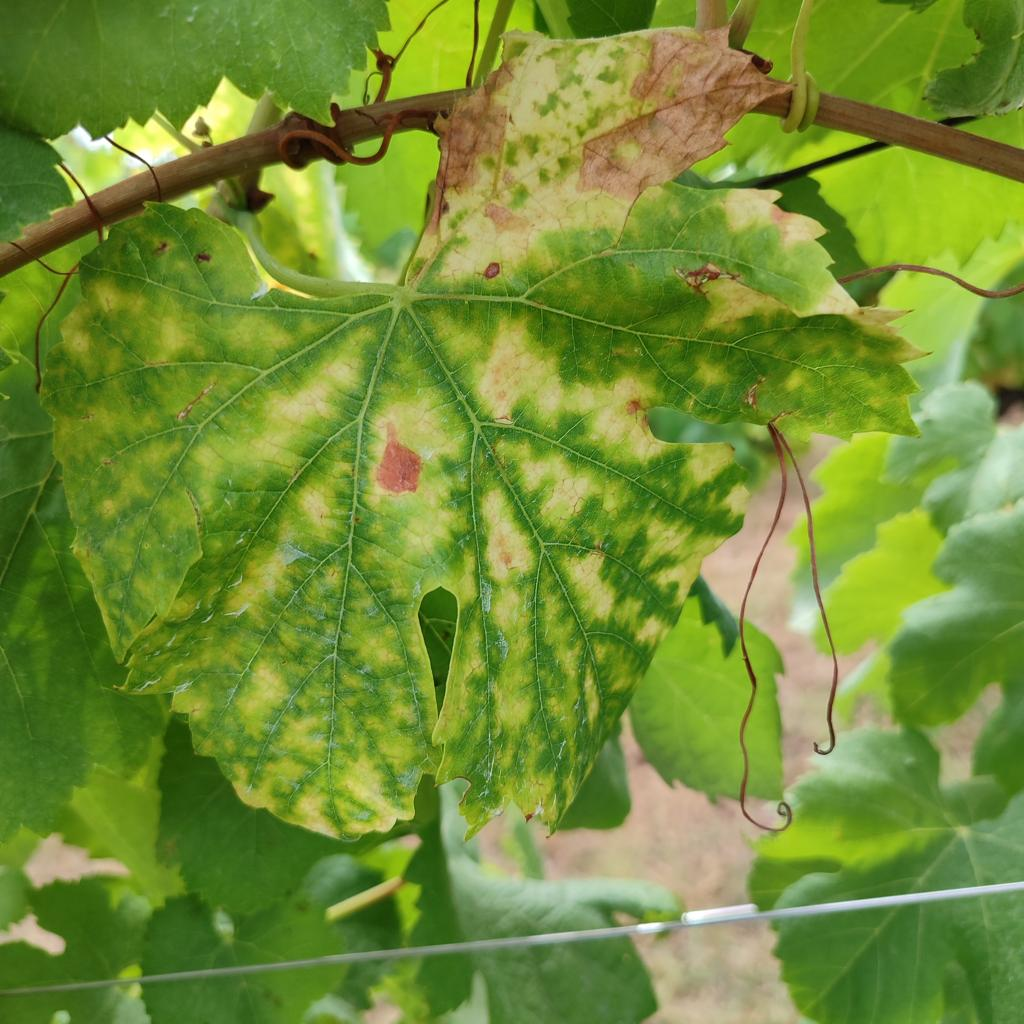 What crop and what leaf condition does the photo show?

grapevine, esca complex
